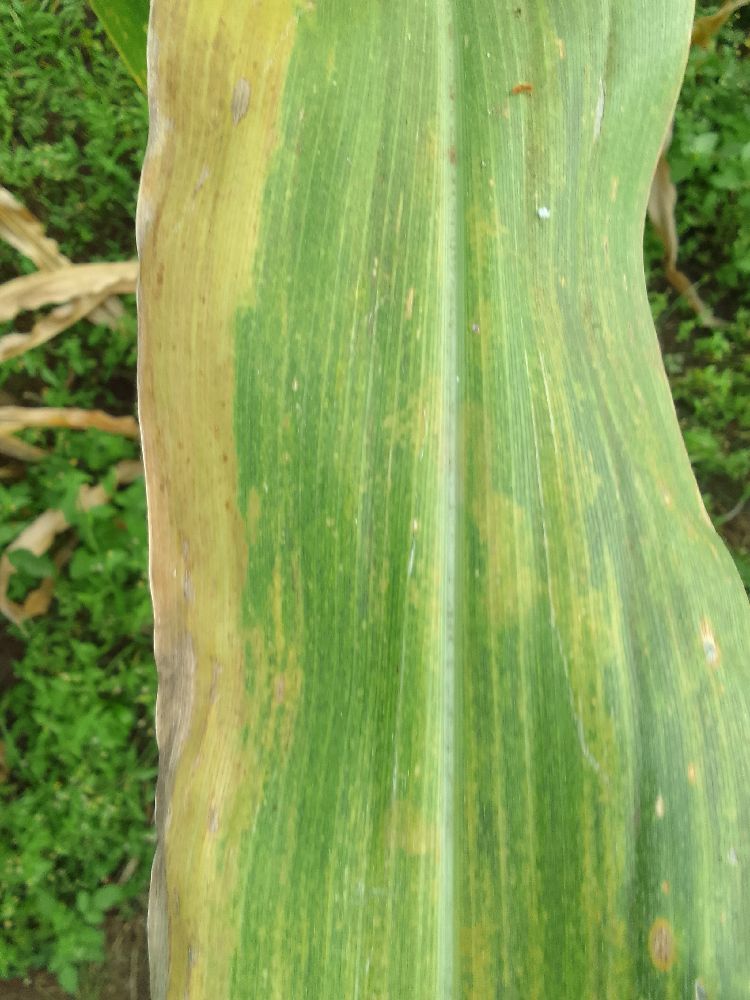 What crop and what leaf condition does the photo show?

maize, maize lethal necrosis
